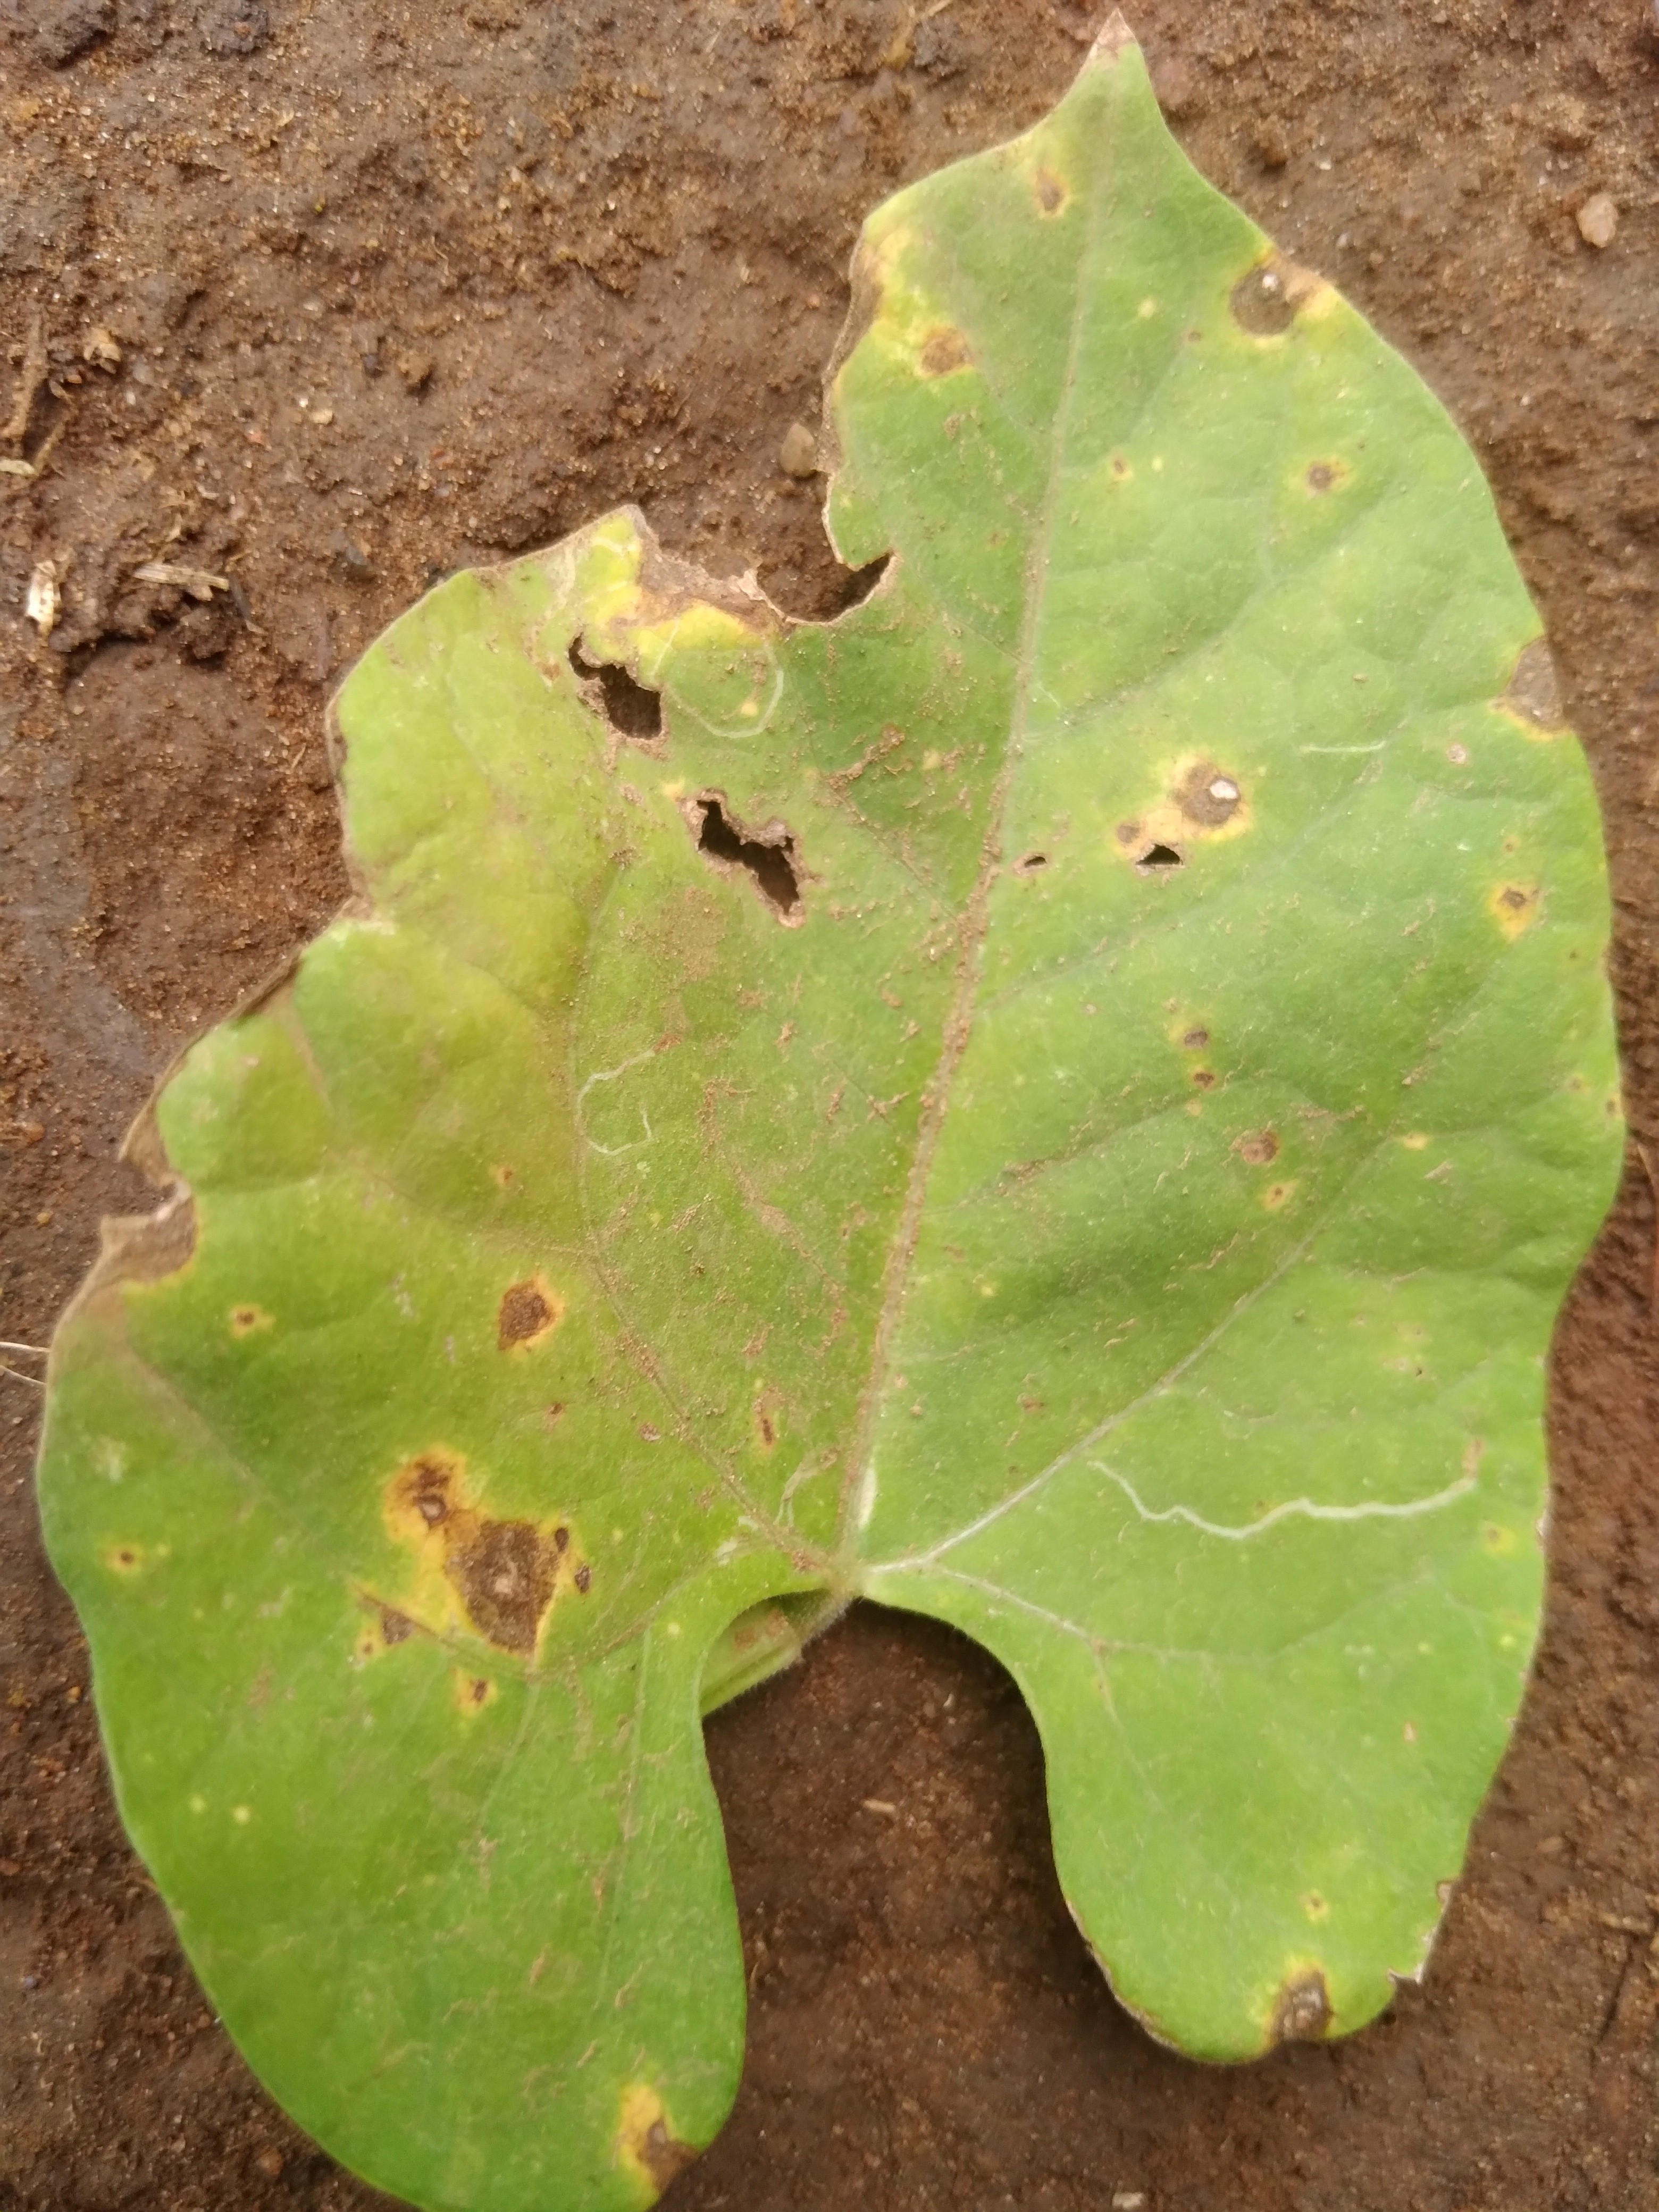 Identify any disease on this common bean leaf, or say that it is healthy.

rust
